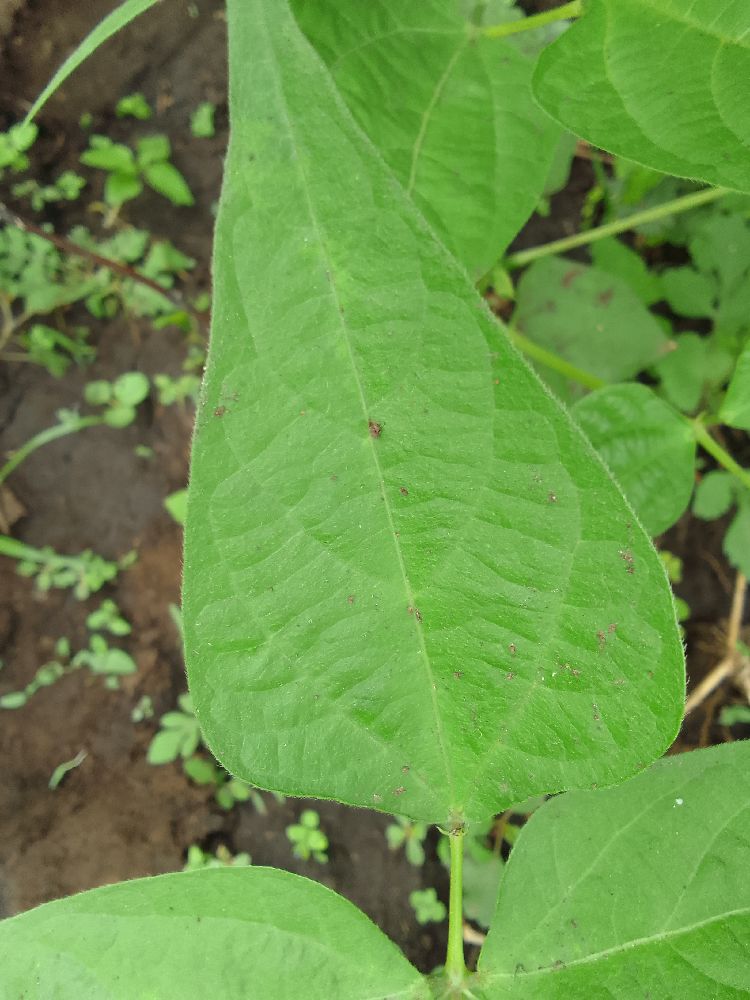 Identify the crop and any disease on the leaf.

common bean, healthy
